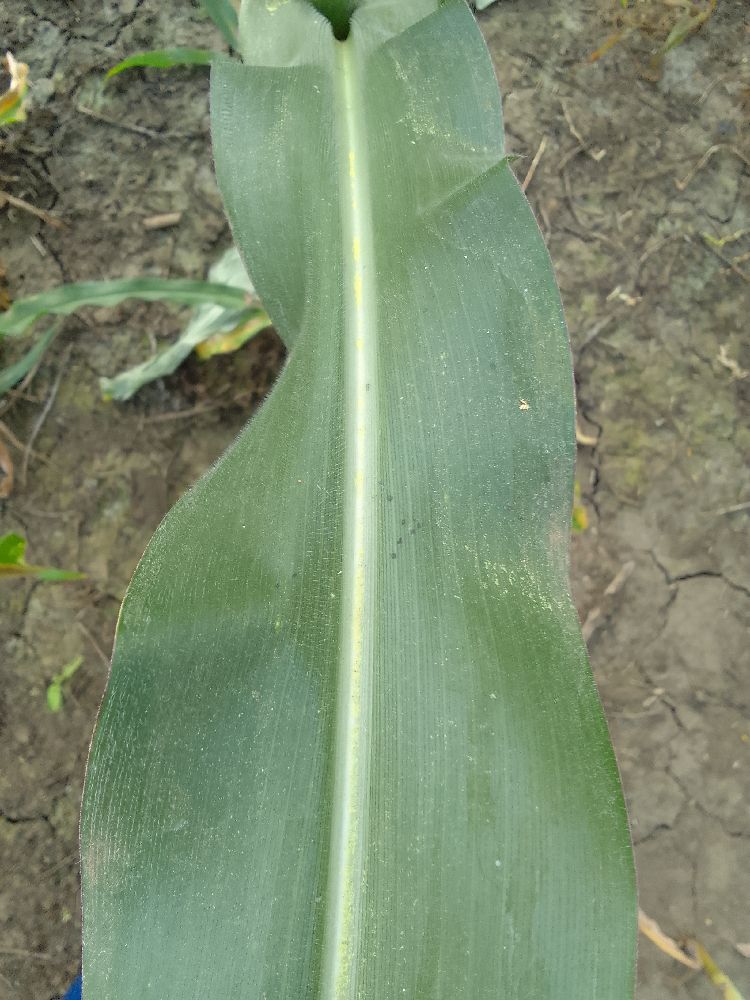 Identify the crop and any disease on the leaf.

maize, healthy
